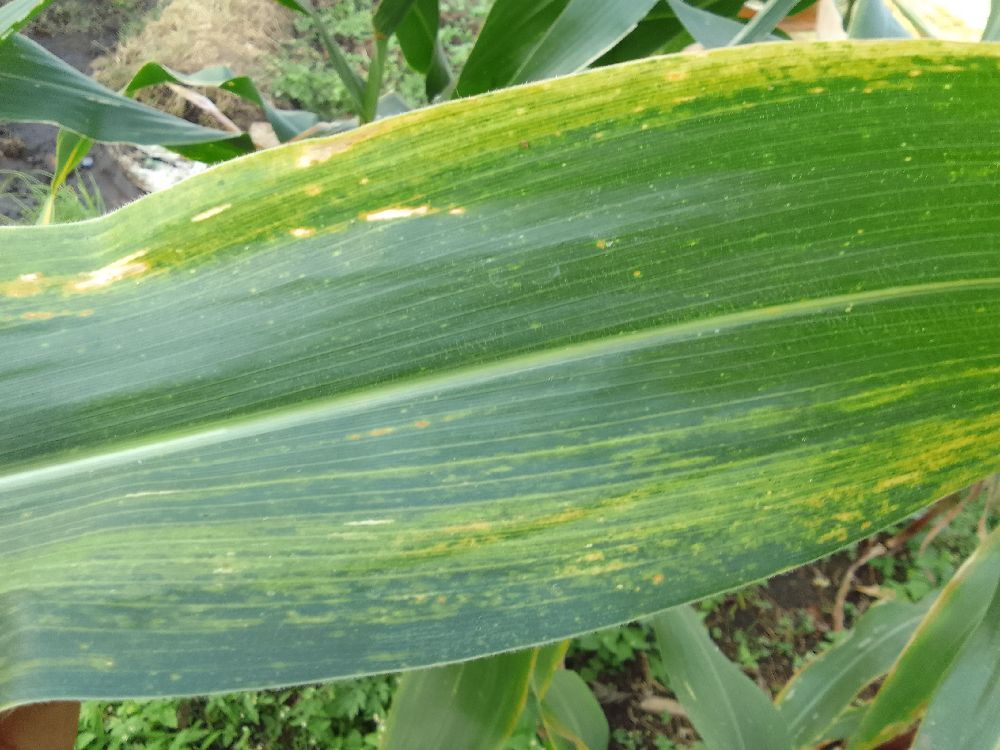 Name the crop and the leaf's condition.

maize, maize lethal necrosis
